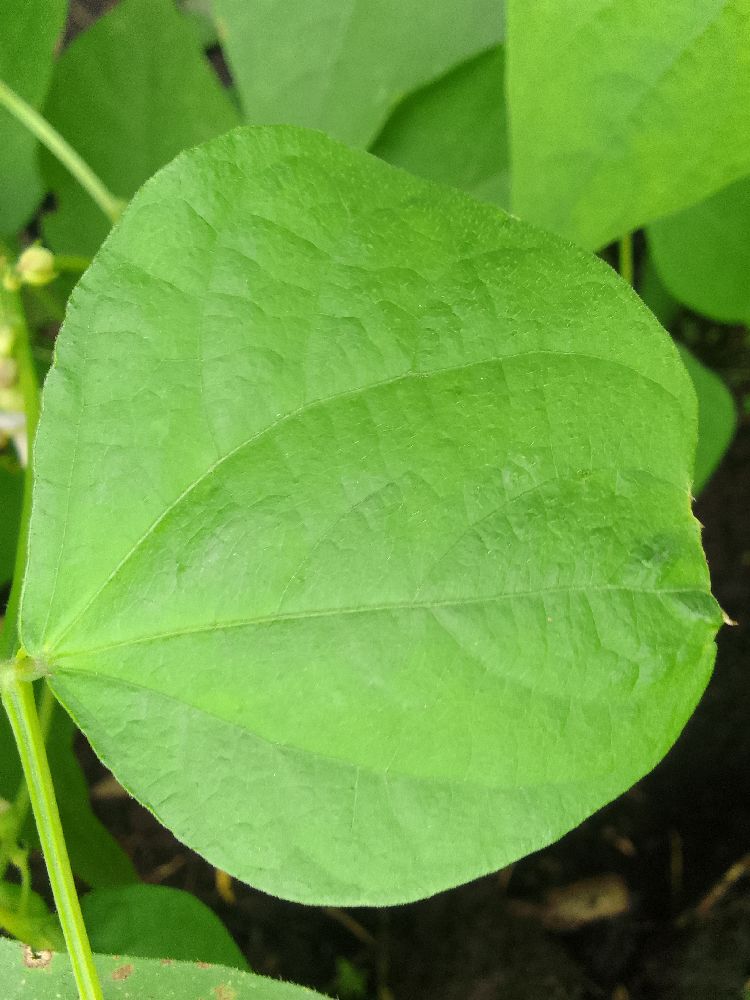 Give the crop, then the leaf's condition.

common bean, healthy
